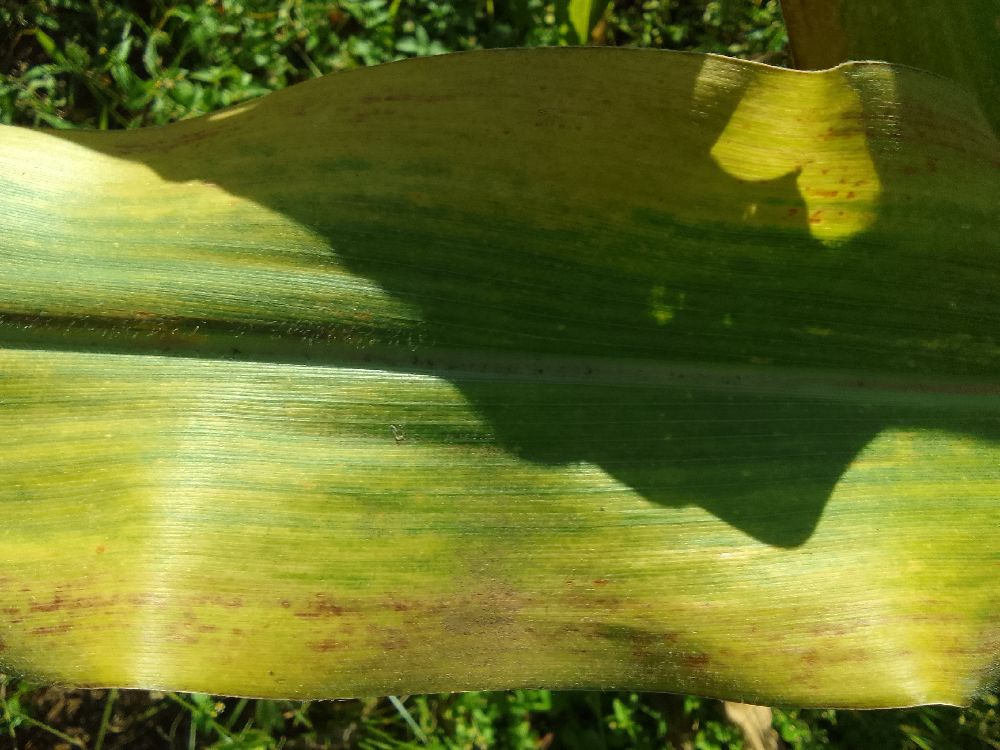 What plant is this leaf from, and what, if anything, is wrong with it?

maize, maize lethal necrosis
